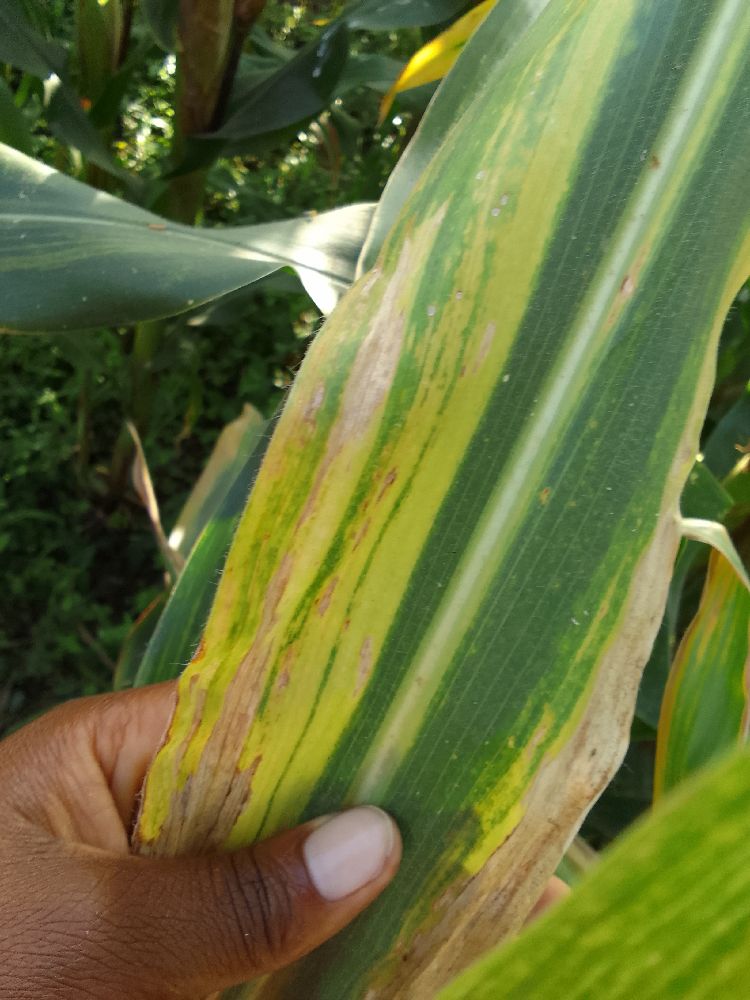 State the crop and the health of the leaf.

maize, maize lethal necrosis
